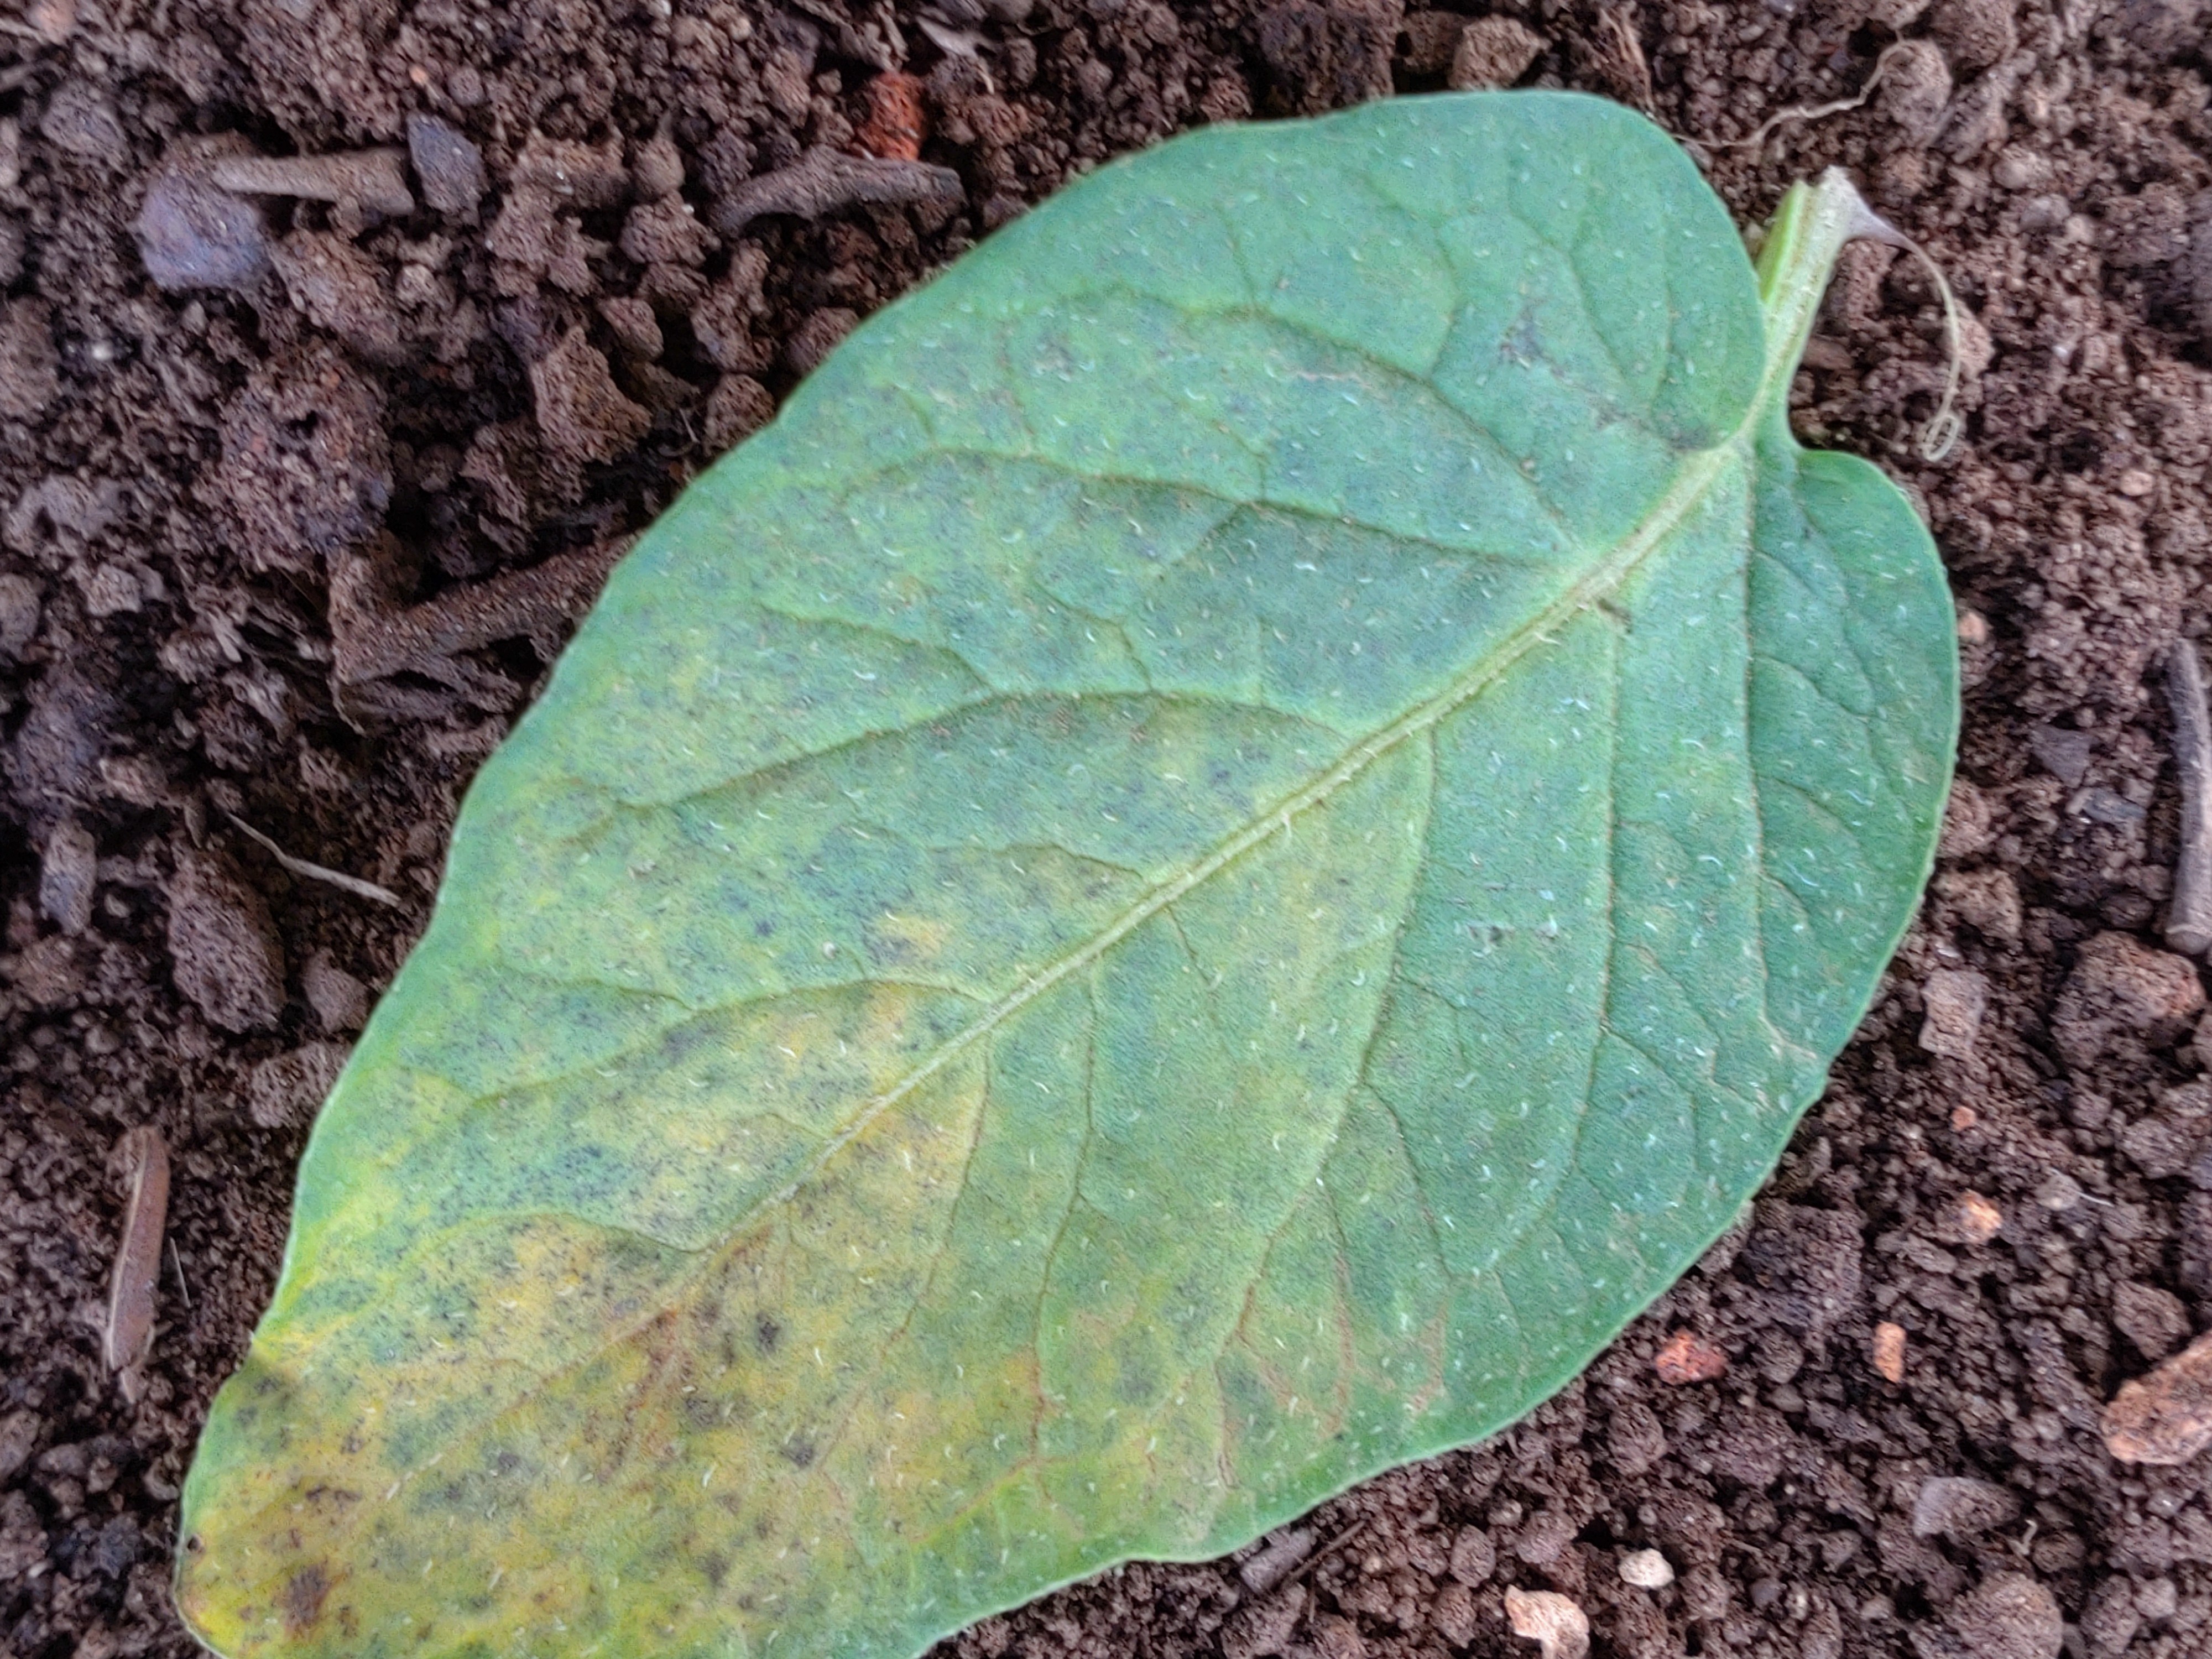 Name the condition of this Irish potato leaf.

late blight
